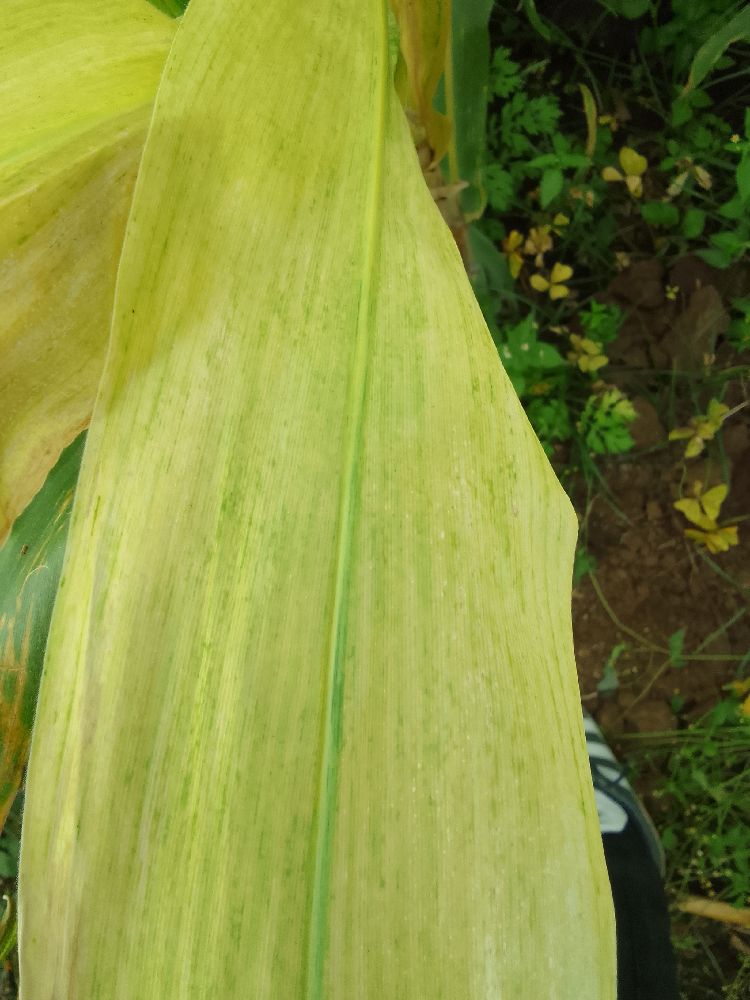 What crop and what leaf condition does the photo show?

maize, maize lethal necrosis
